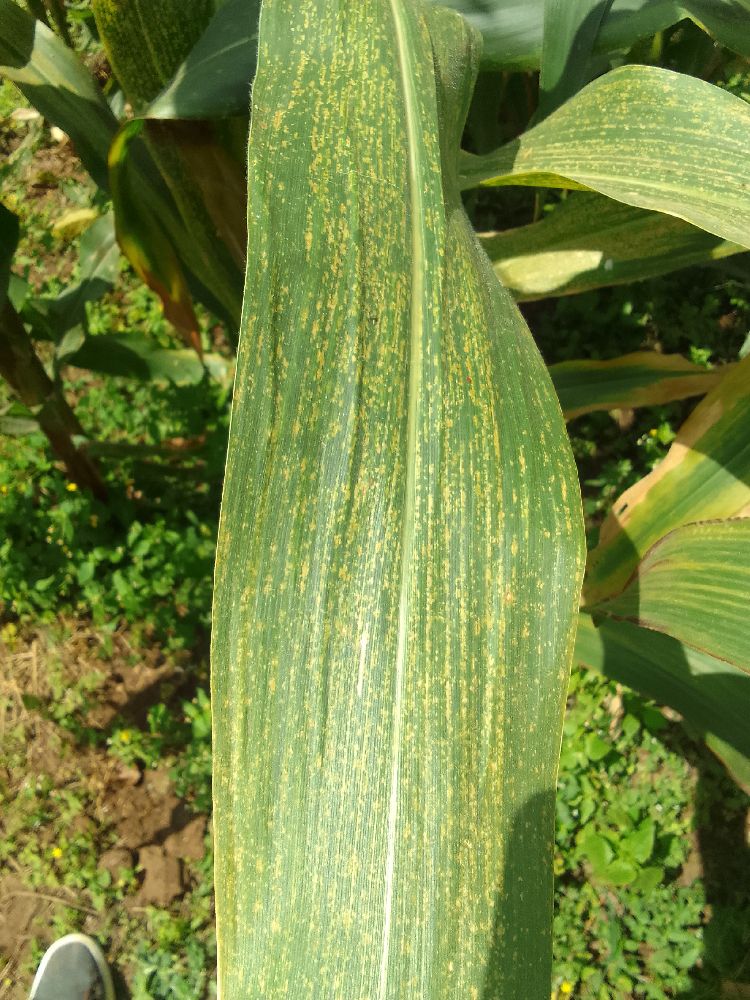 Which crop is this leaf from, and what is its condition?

maize, maize streak virus
